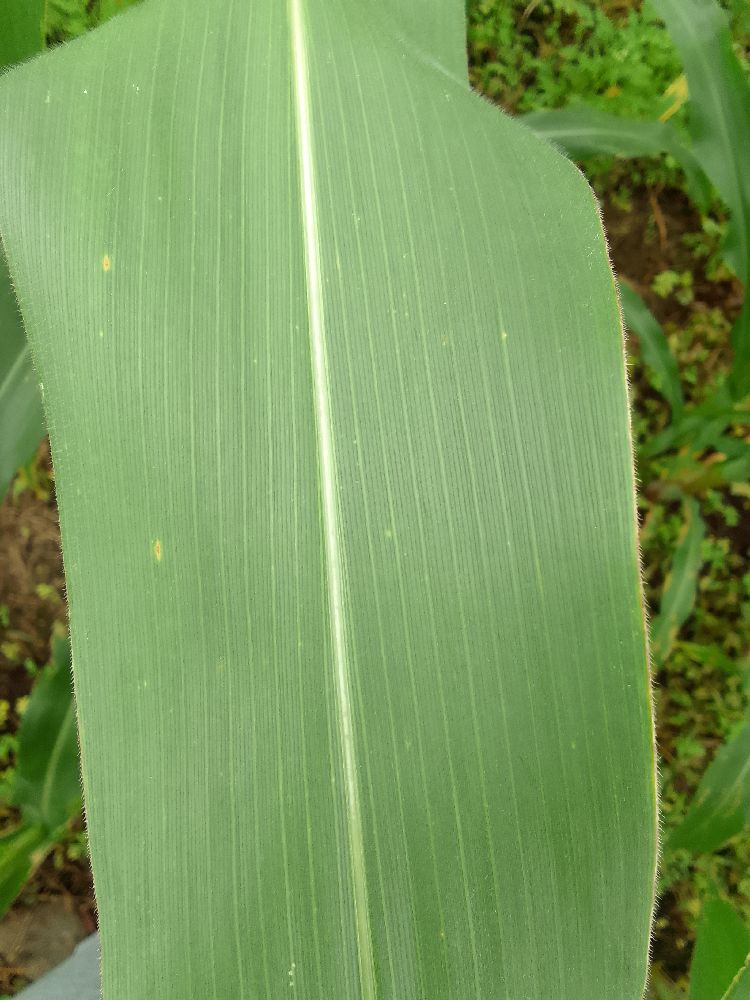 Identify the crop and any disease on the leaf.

maize, healthy
